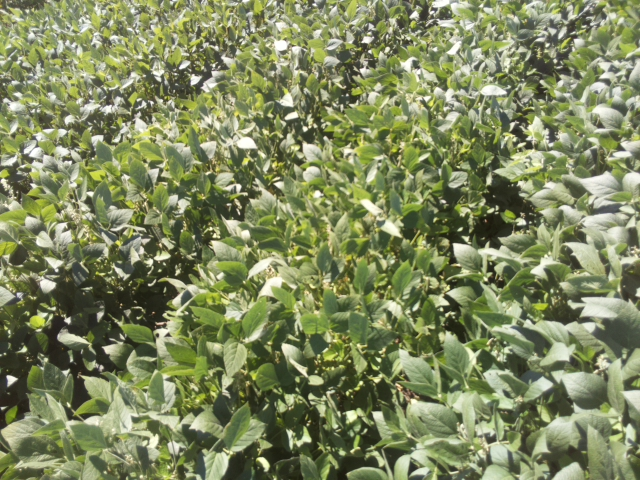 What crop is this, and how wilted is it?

soybean, slight leaflet or petiole turgor loss in upper canopy
